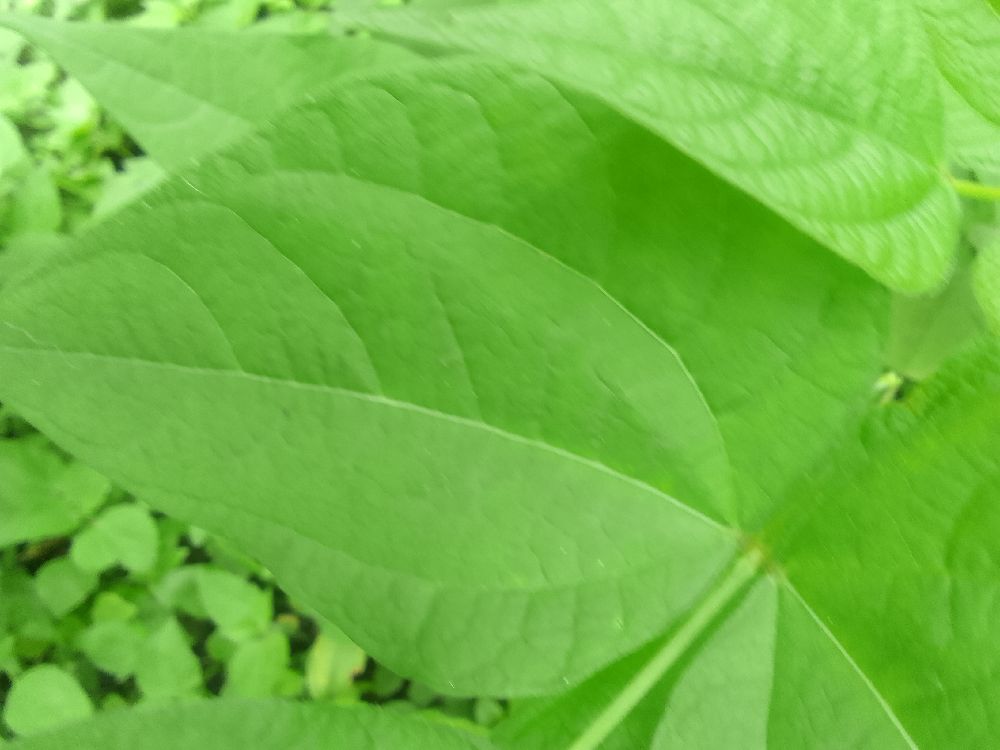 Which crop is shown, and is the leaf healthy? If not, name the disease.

common bean, healthy
